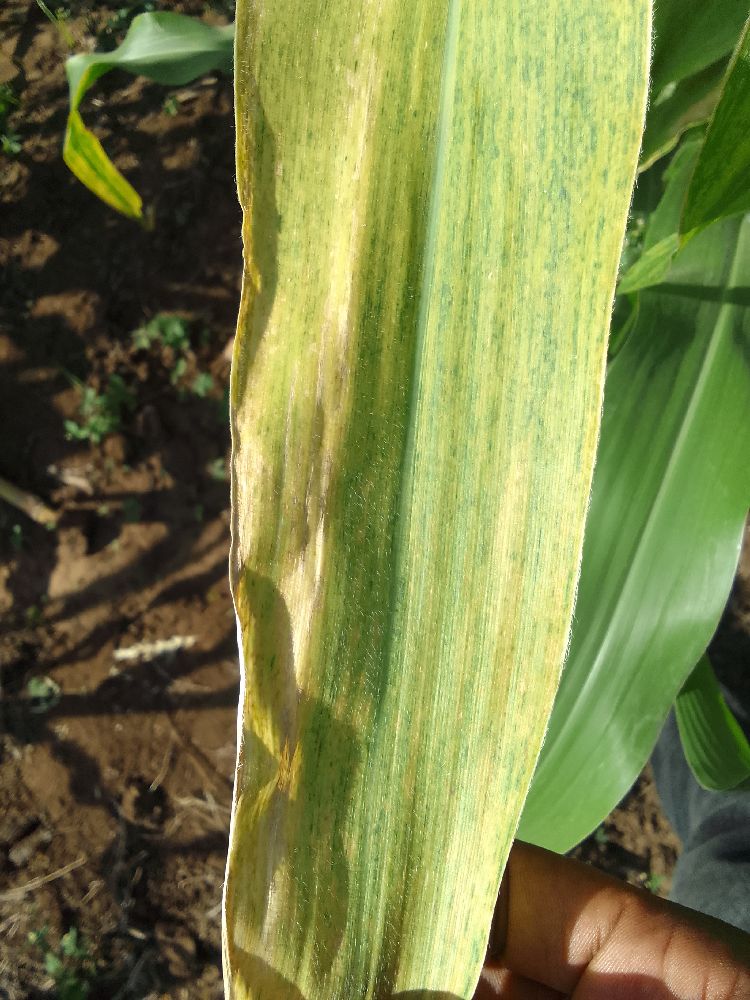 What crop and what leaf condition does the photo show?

maize, maize lethal necrosis
